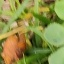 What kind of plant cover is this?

unstructured weed
